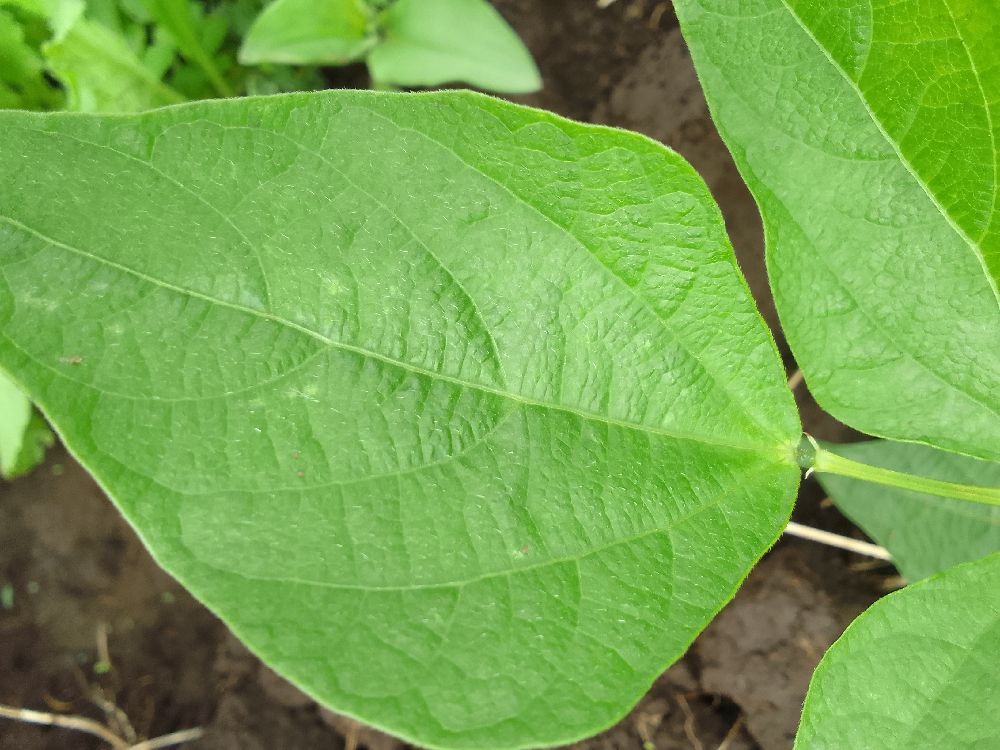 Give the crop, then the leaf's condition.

common bean, healthy
